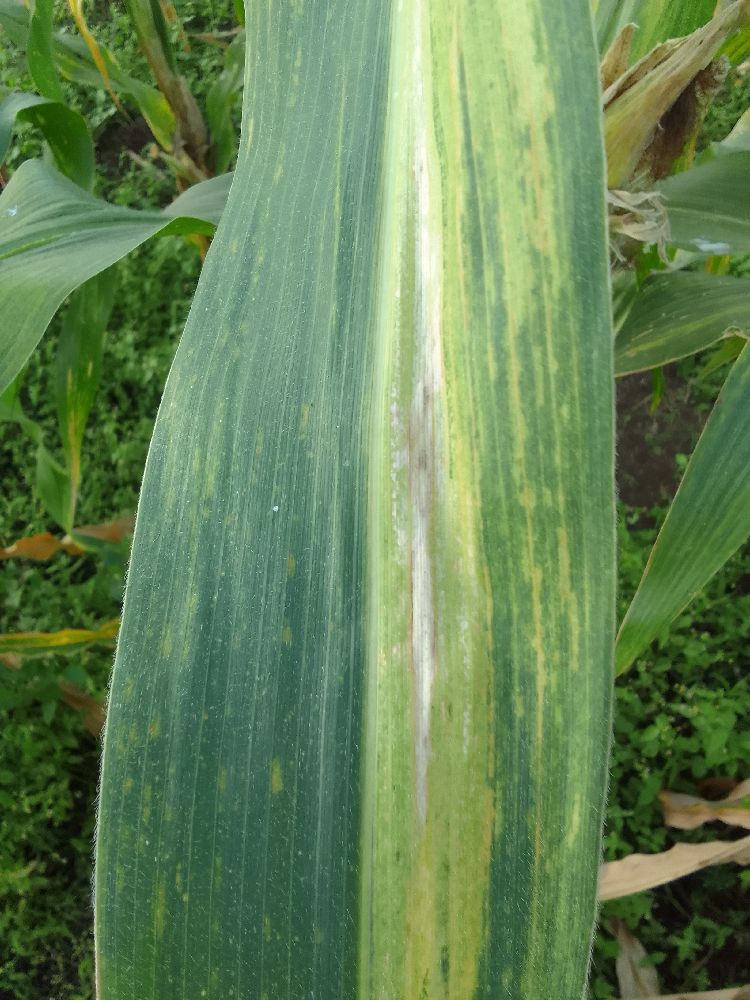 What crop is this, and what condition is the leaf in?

maize, maize lethal necrosis
